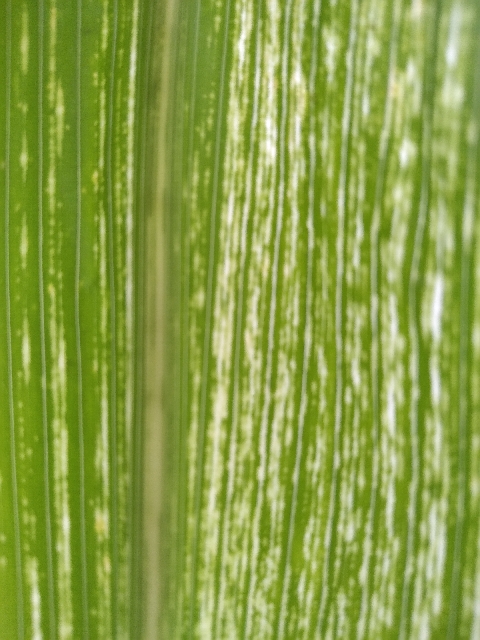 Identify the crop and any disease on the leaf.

maize, maize streak virus
